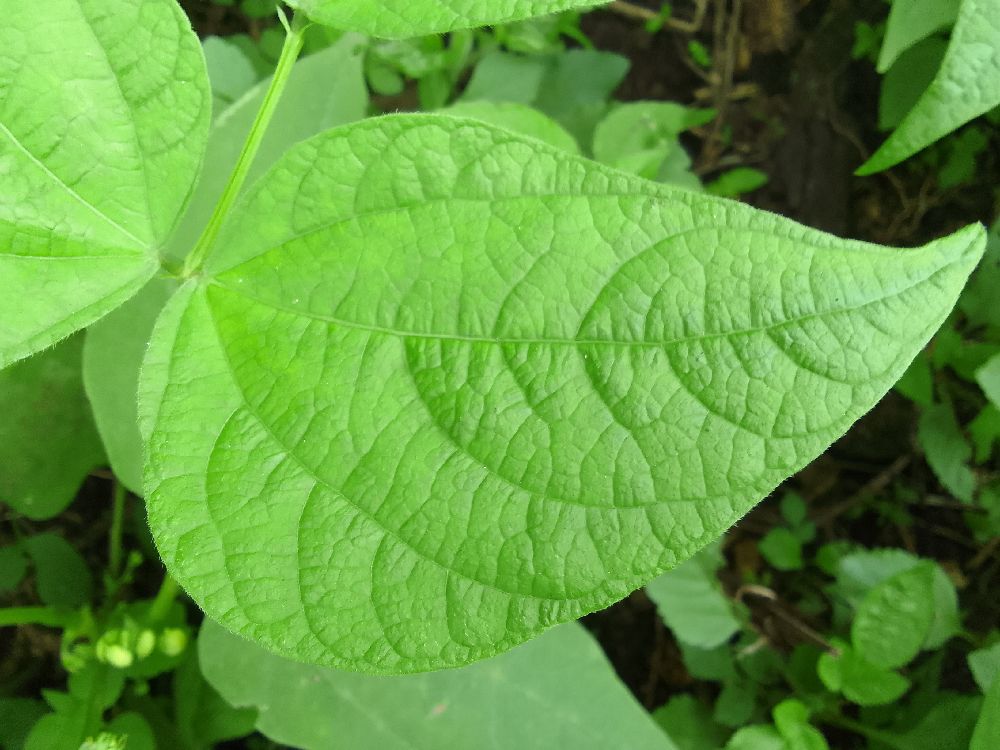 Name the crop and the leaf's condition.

common bean, healthy
